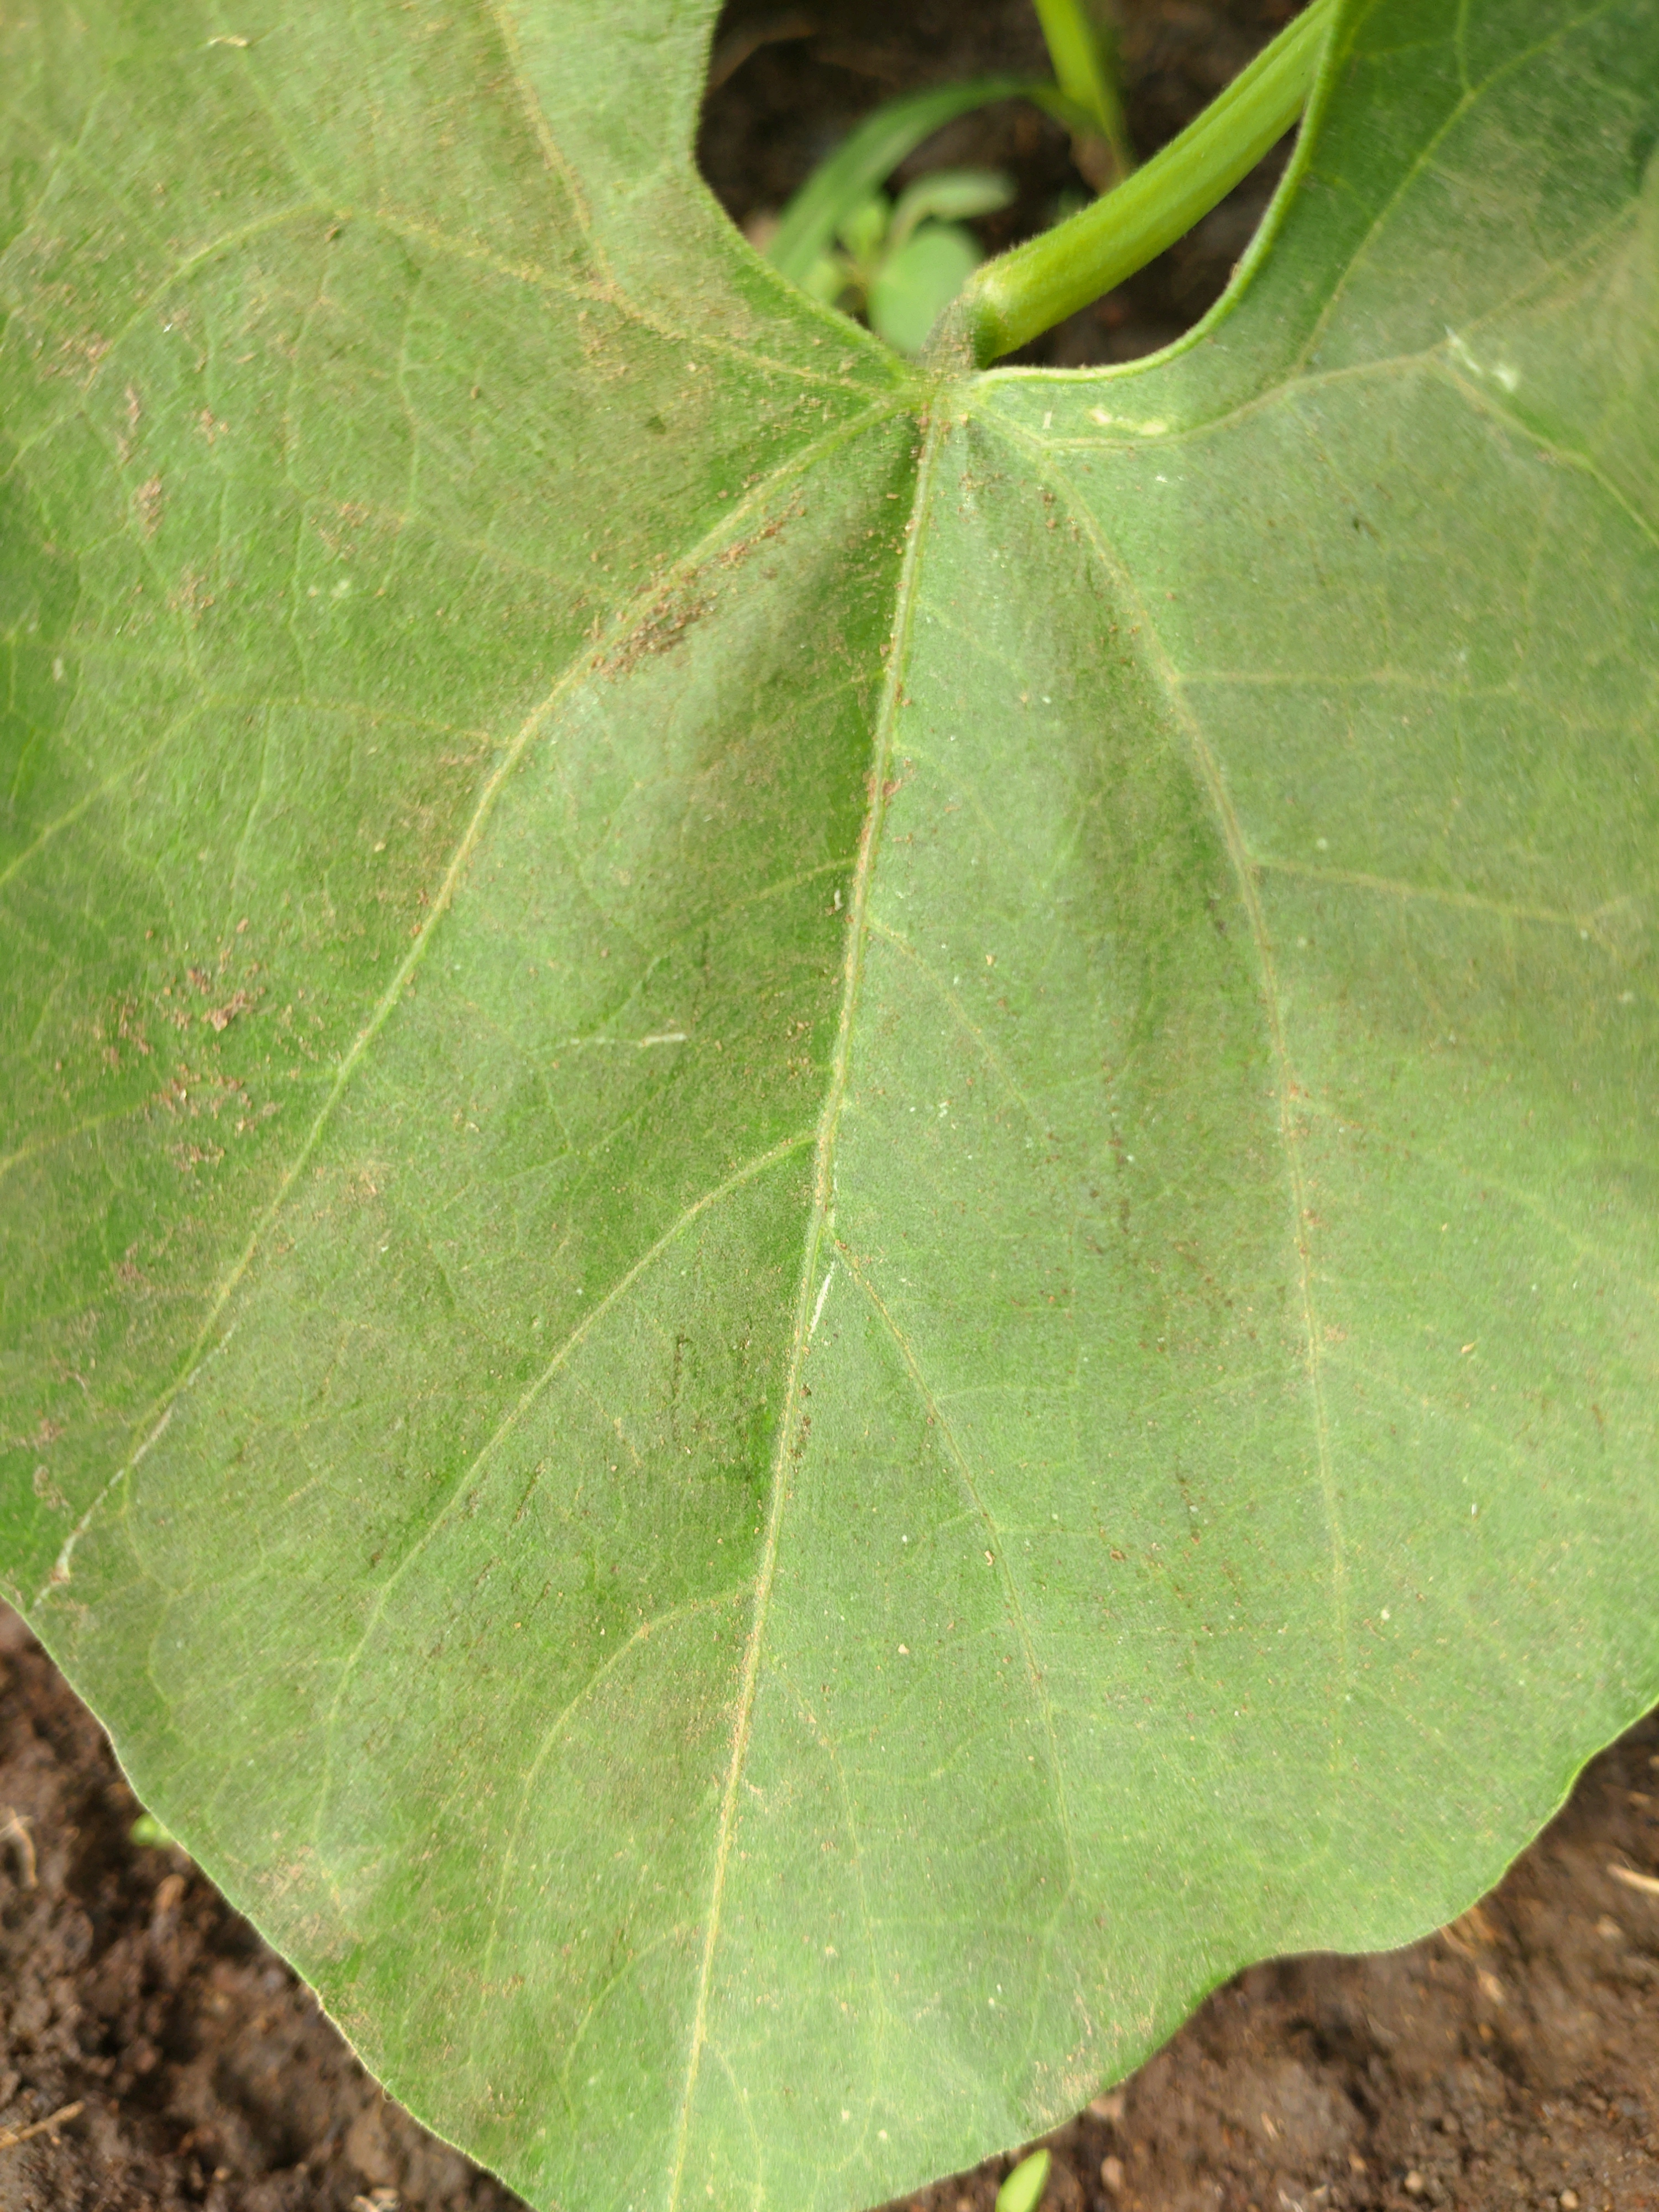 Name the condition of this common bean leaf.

healthy
